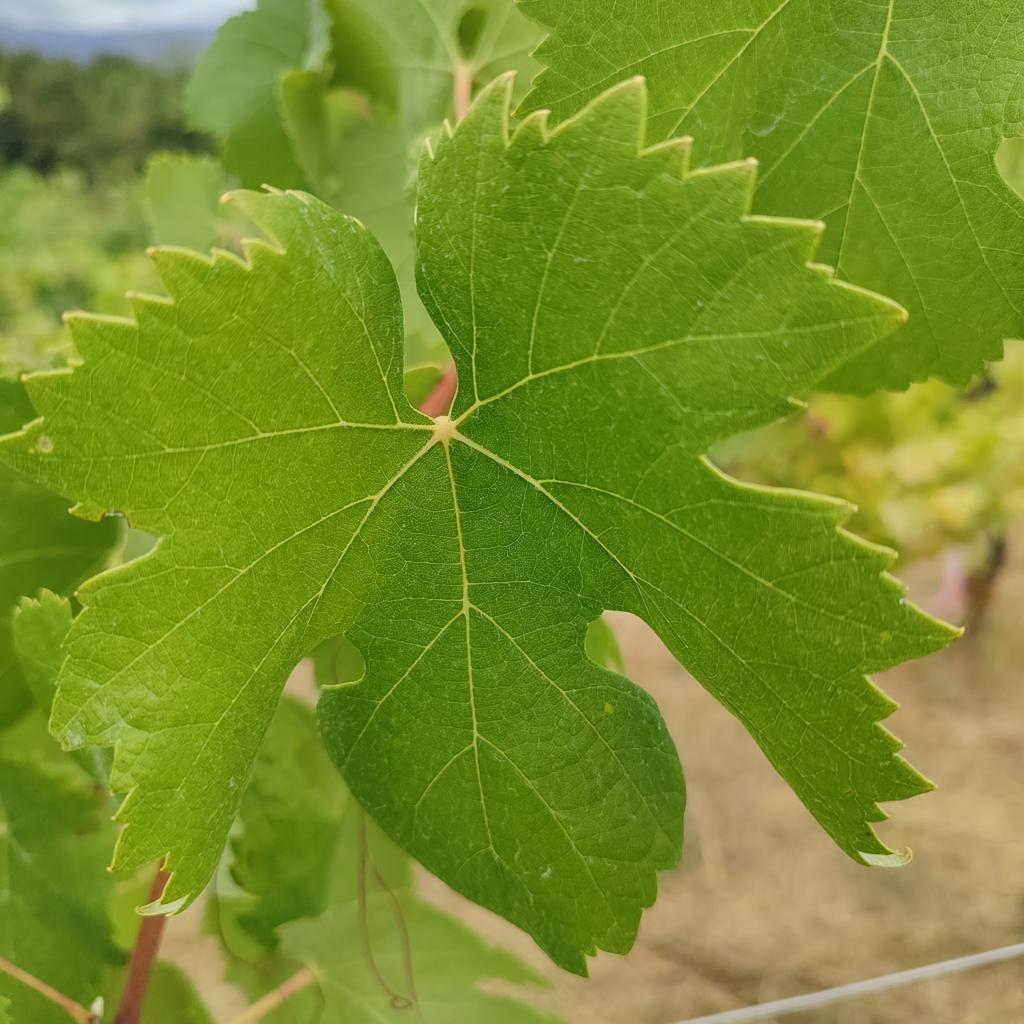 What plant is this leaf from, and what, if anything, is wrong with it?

grapevine, healthy
